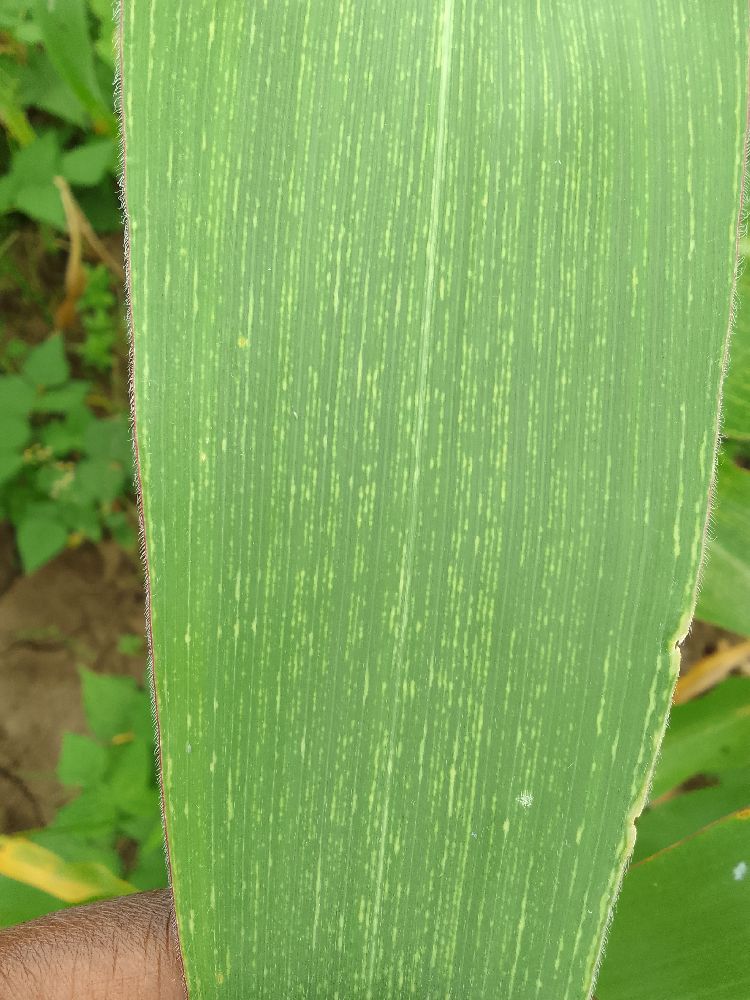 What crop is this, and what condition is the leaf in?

maize, maize streak virus
